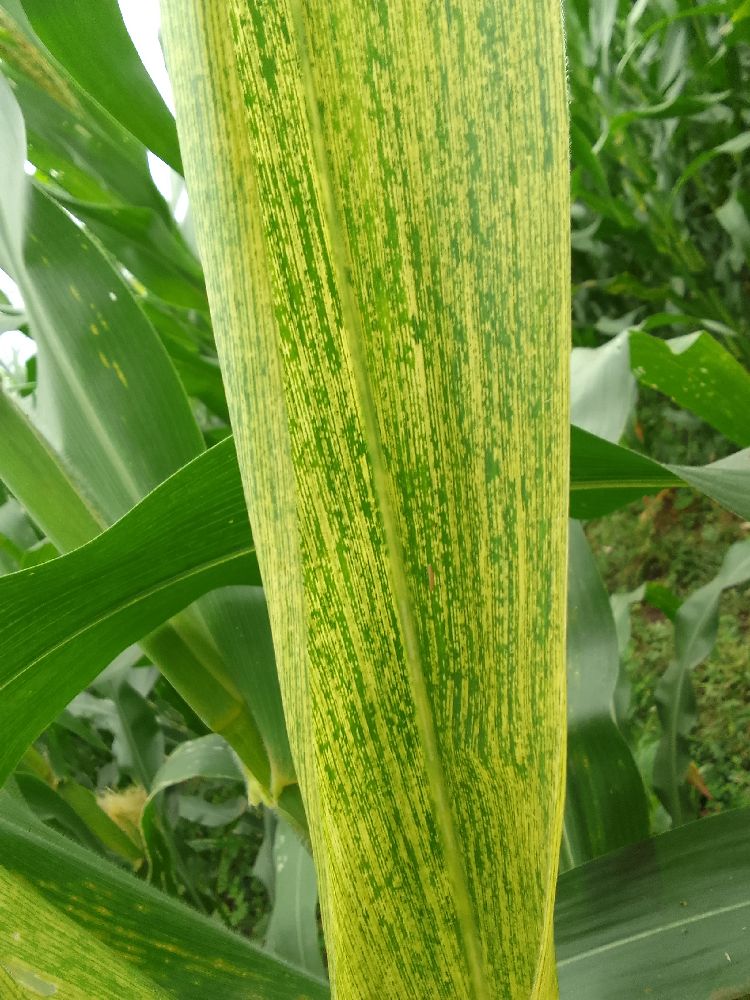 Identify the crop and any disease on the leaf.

maize, maize lethal necrosis
